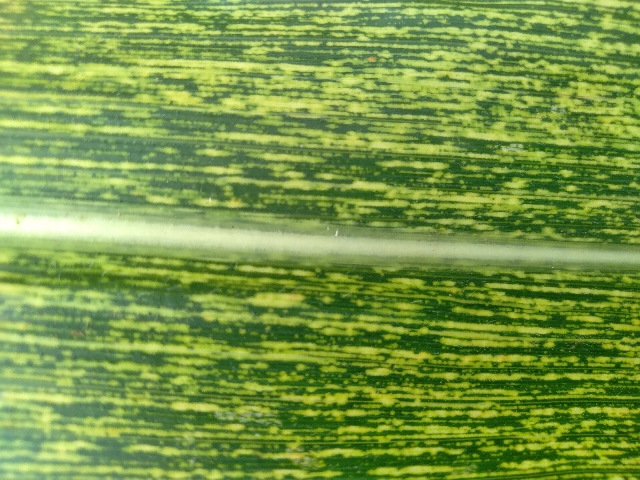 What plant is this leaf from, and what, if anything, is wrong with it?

maize, maize streak virus
